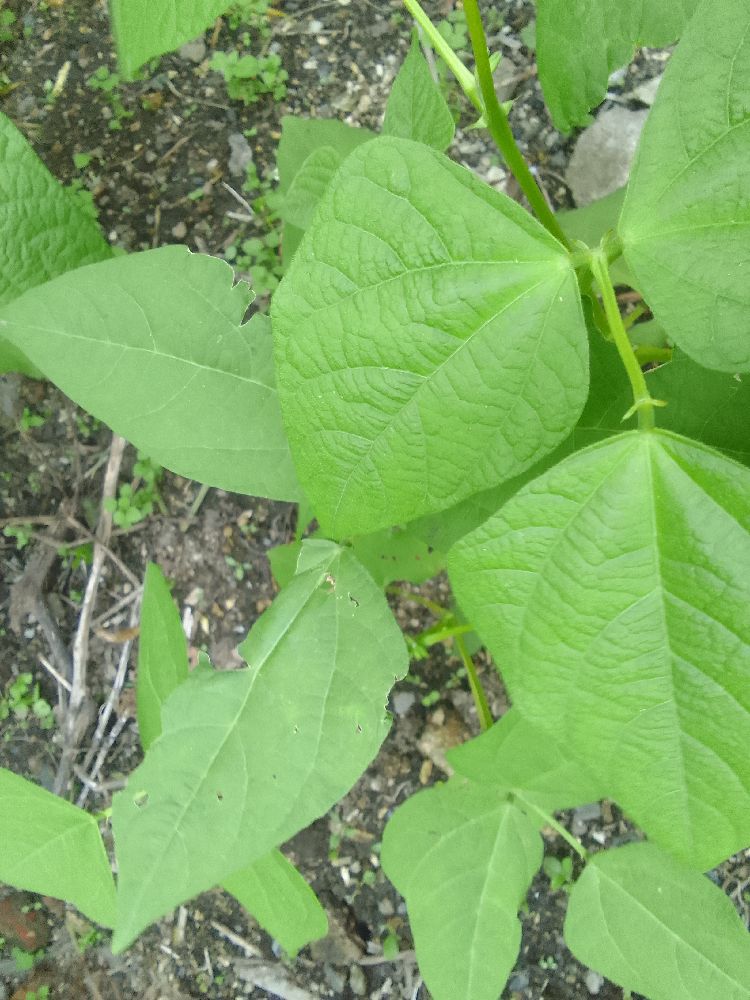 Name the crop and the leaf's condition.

common bean, healthy
